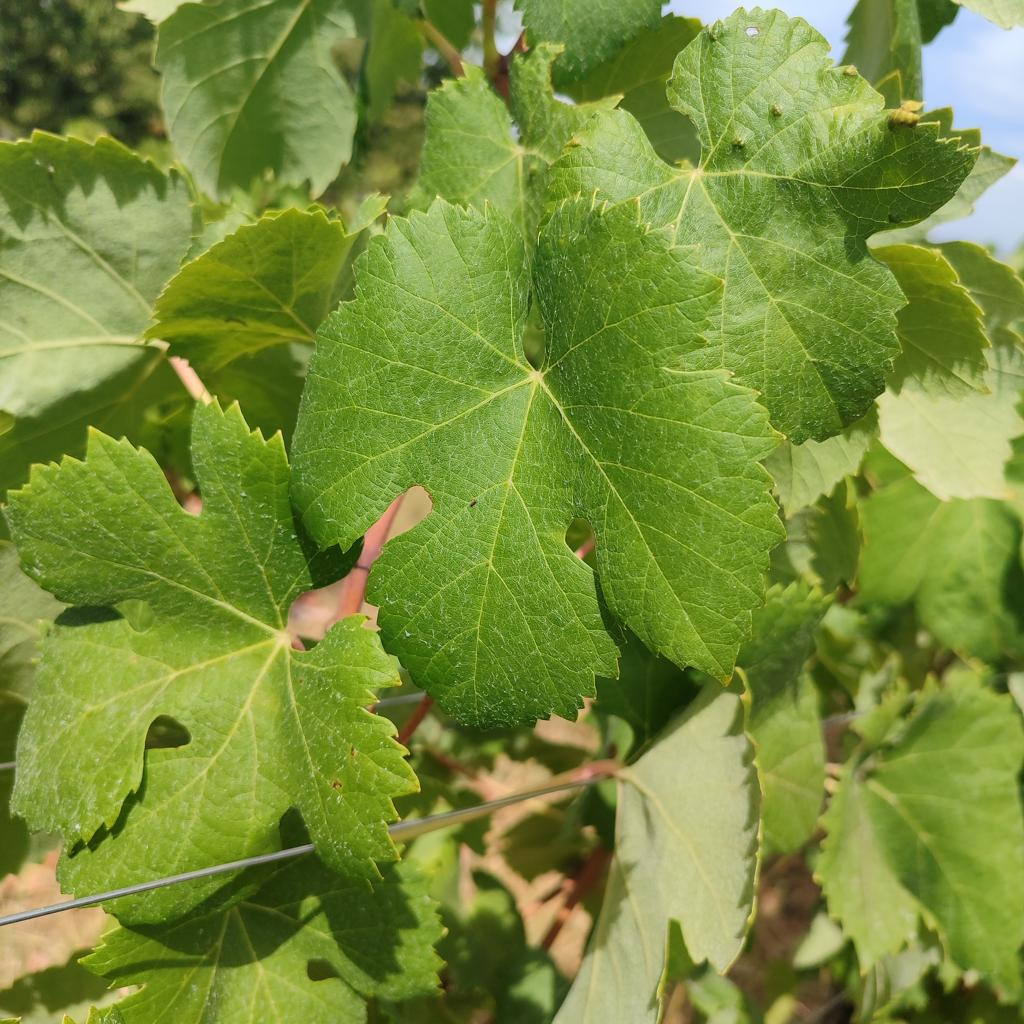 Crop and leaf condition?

grapevine, healthy
